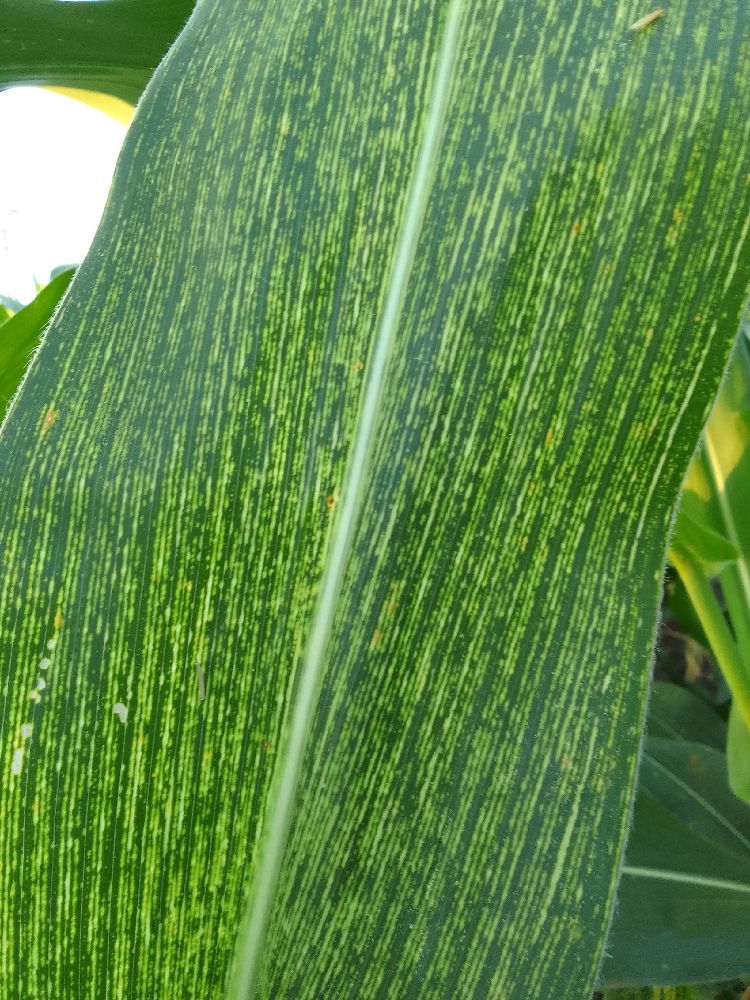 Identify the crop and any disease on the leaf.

maize, maize streak virus
